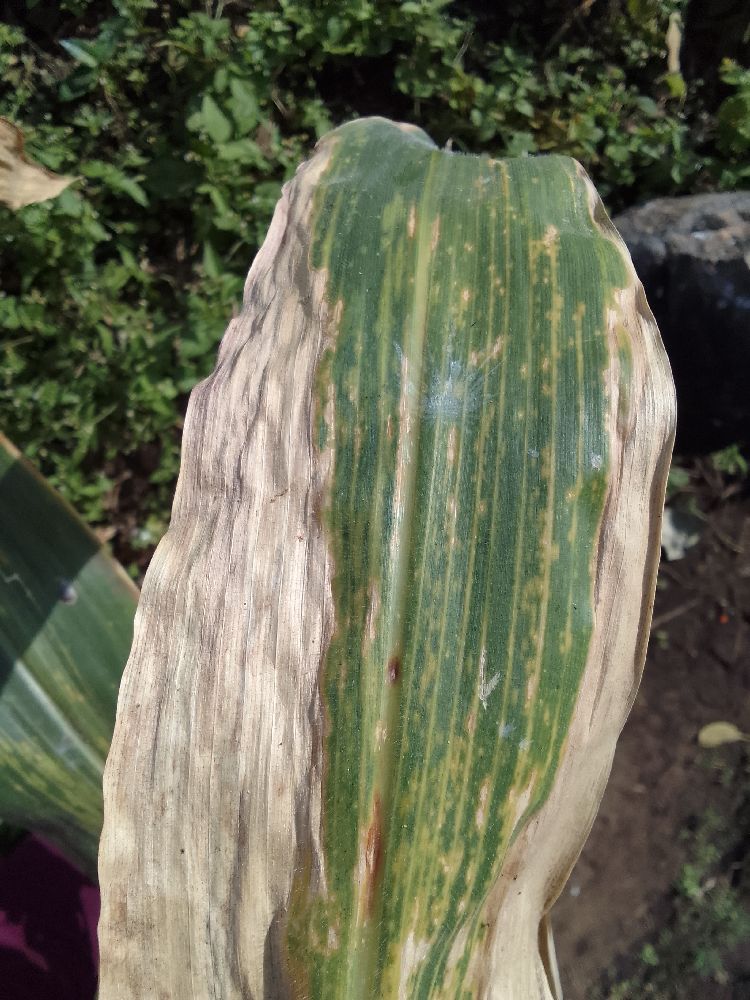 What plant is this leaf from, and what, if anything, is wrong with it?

maize, maize lethal necrosis
